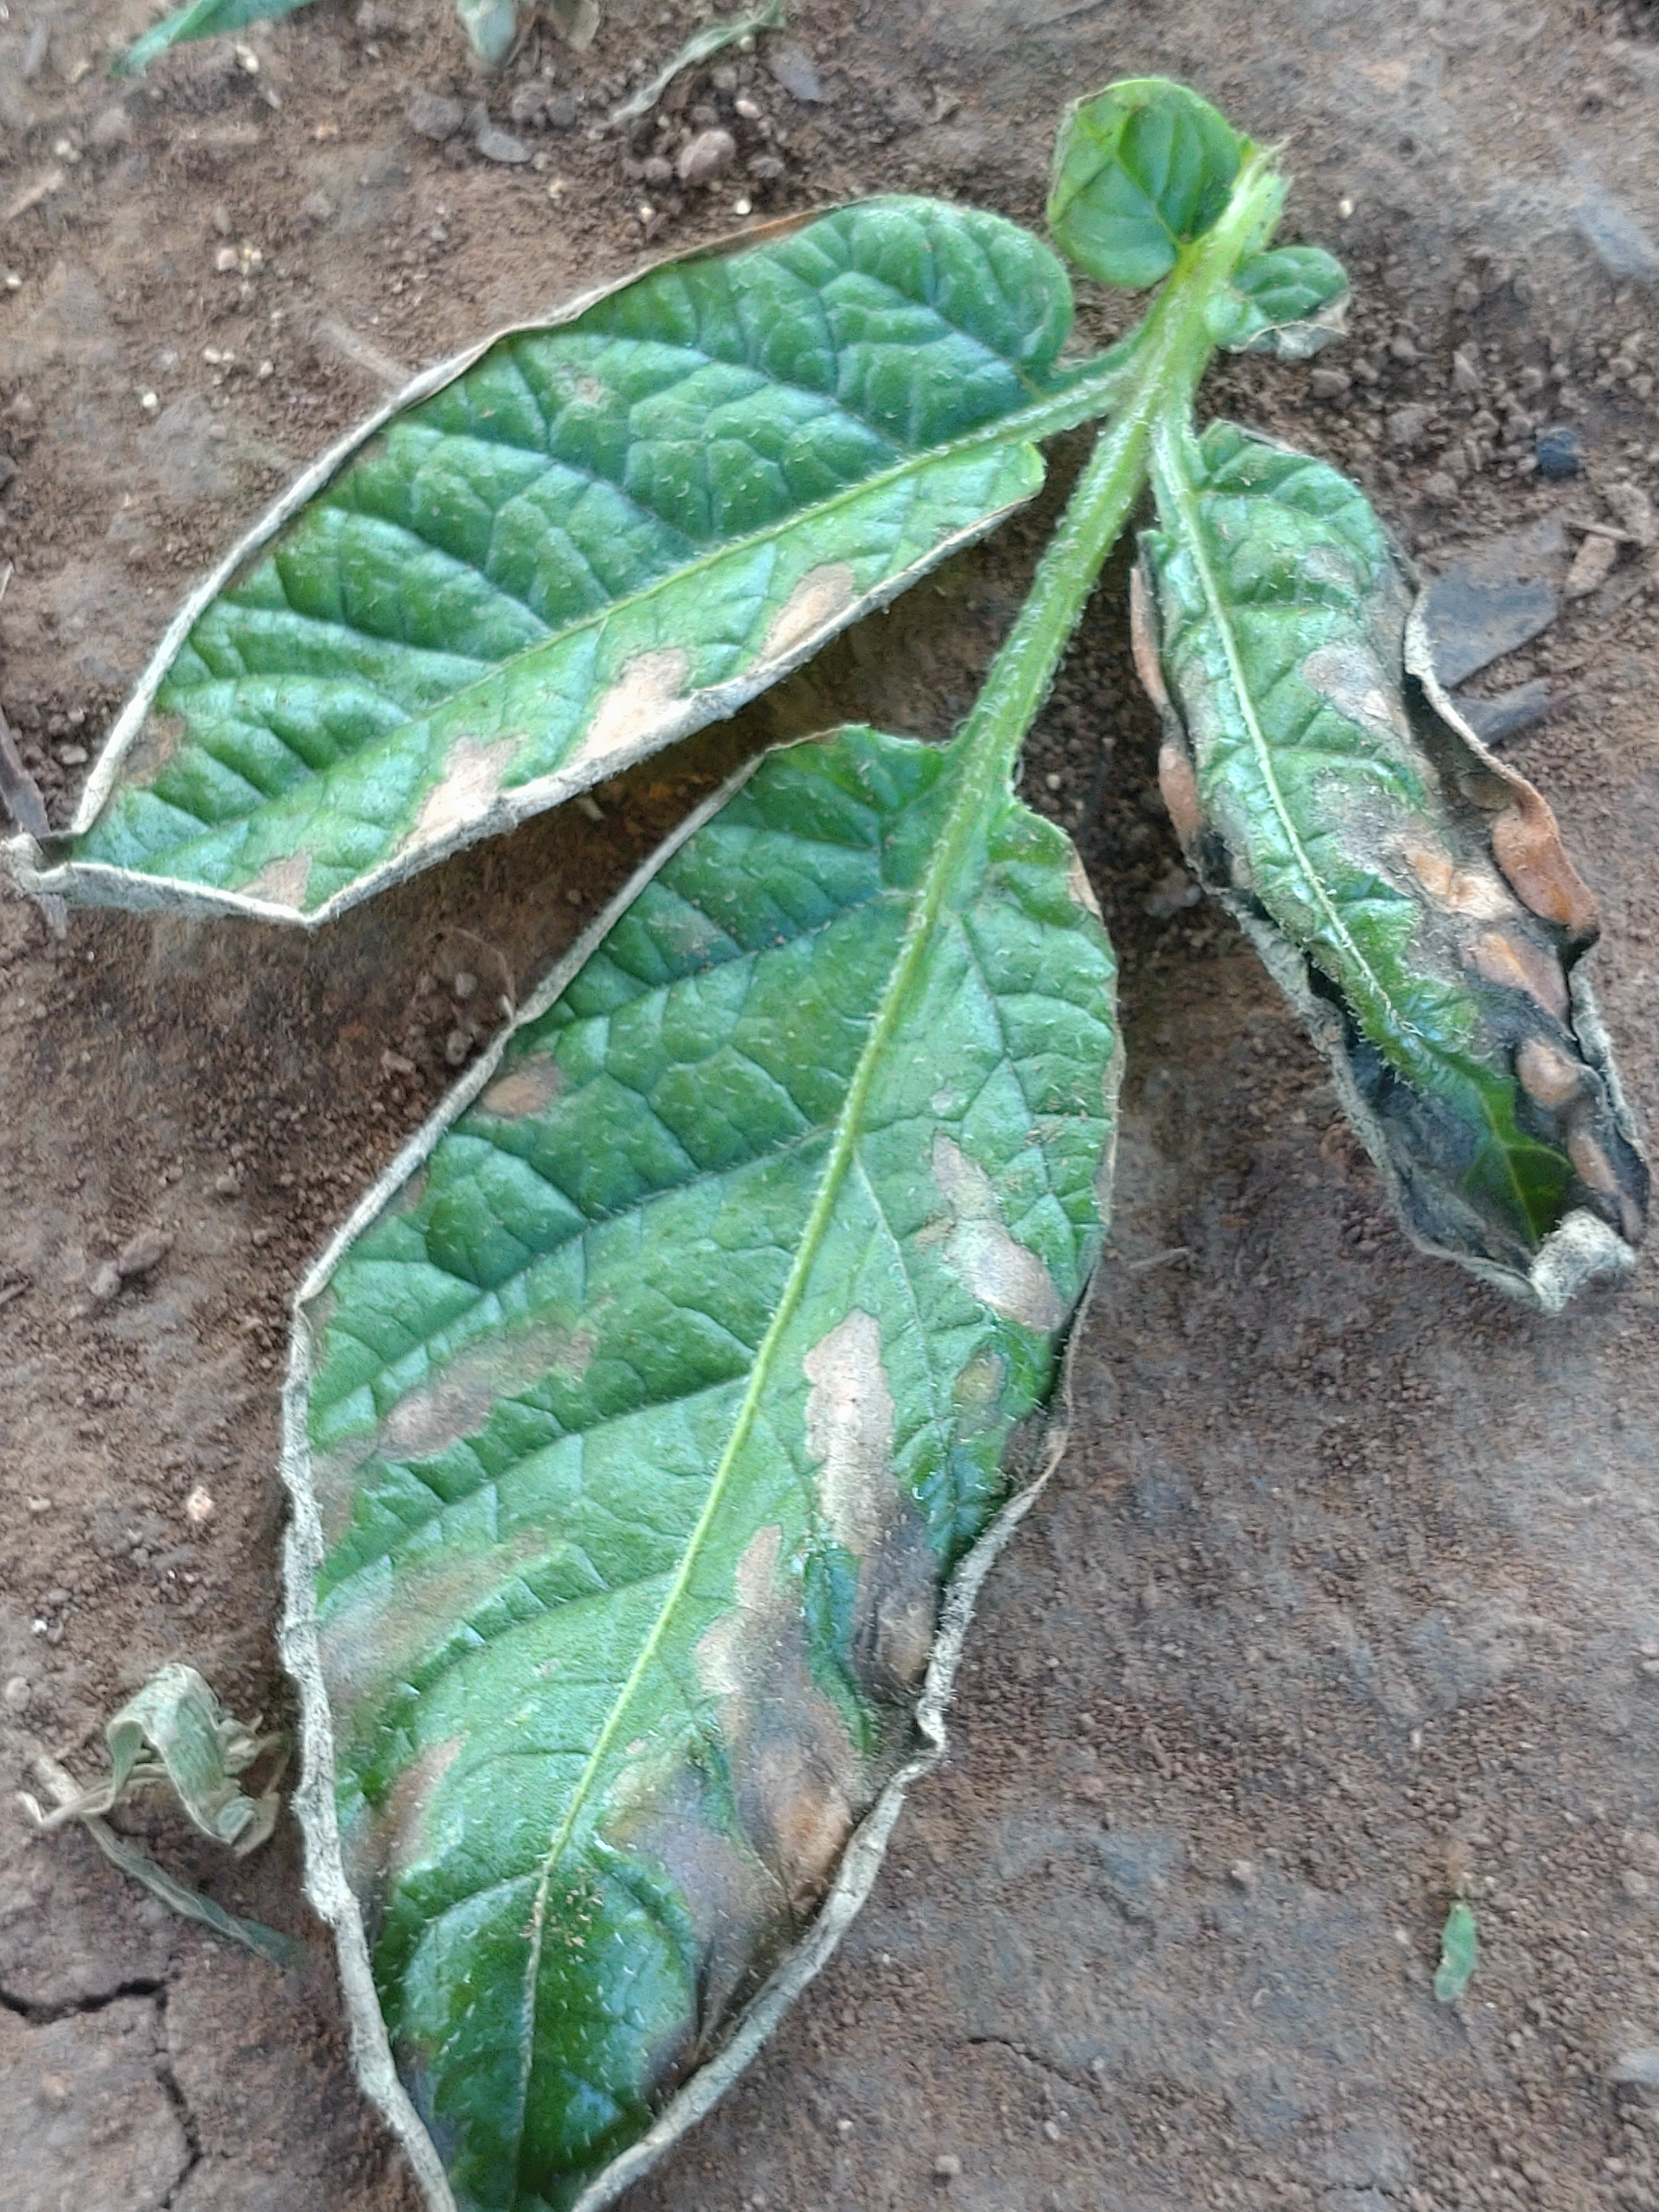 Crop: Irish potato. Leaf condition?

early blight
